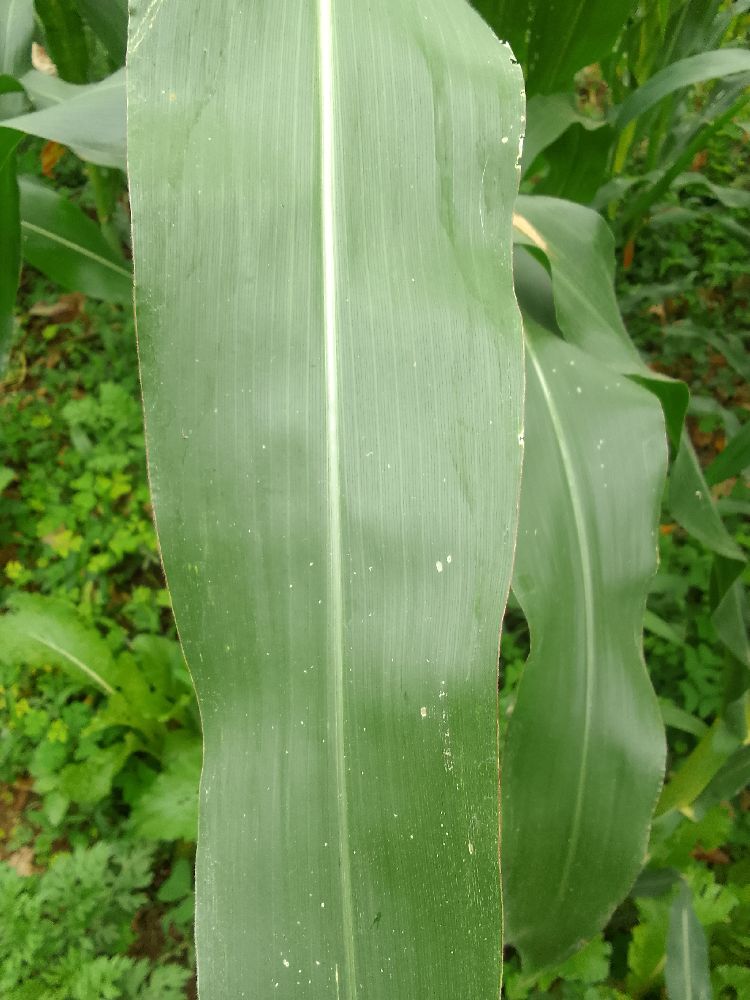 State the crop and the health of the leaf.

maize, healthy
